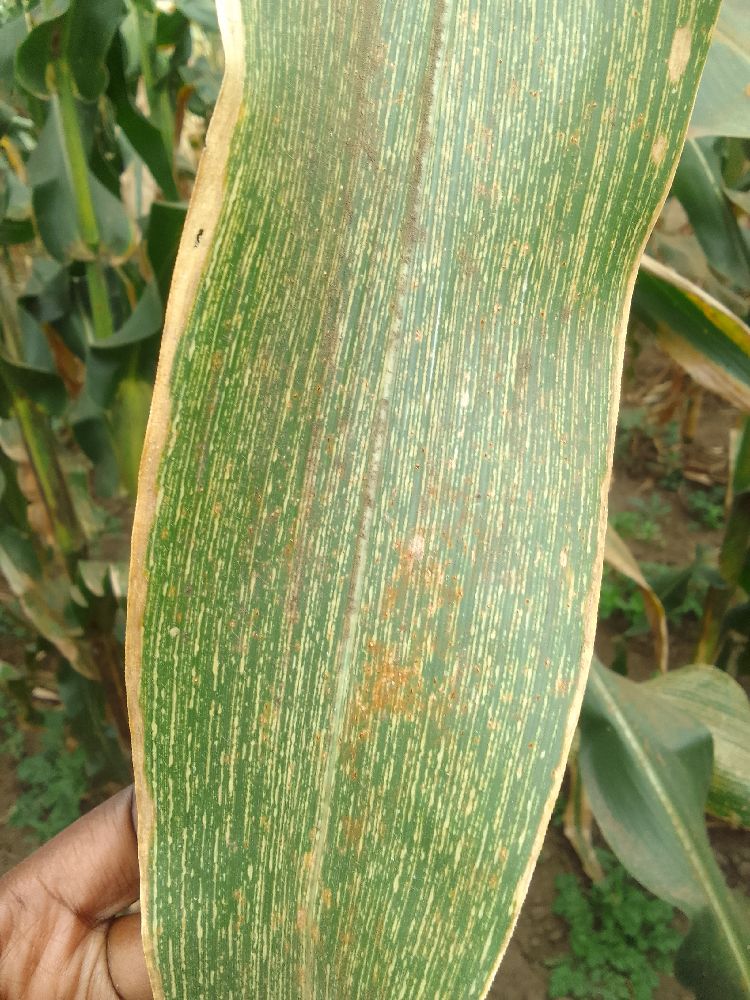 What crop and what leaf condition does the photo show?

maize, maize streak virus
